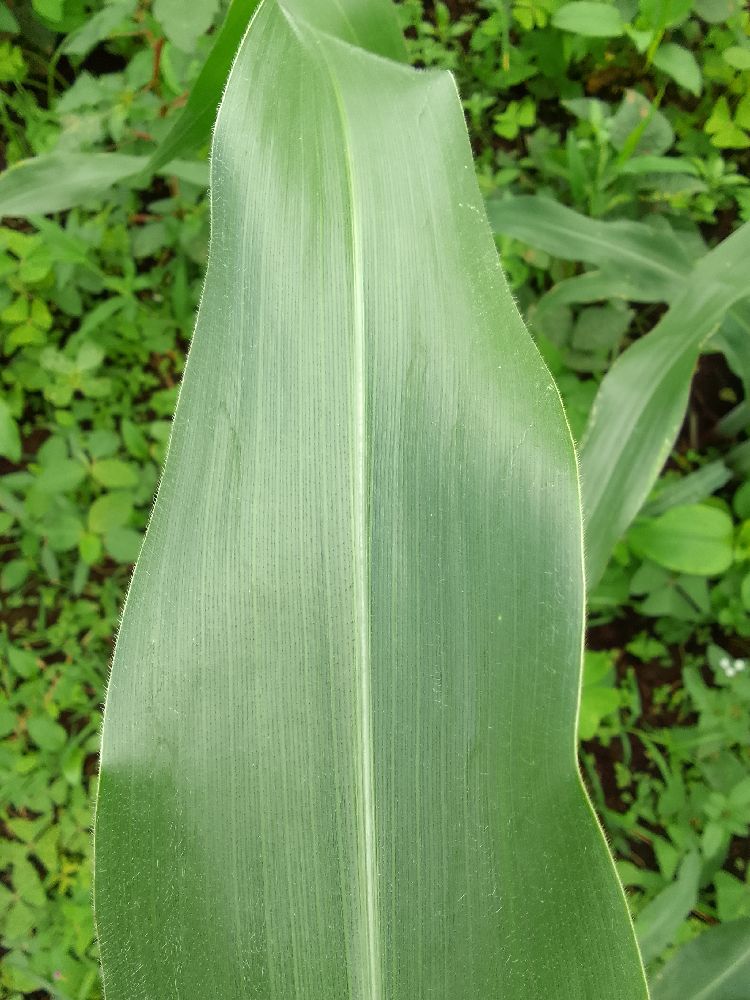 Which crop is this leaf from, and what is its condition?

maize, healthy
